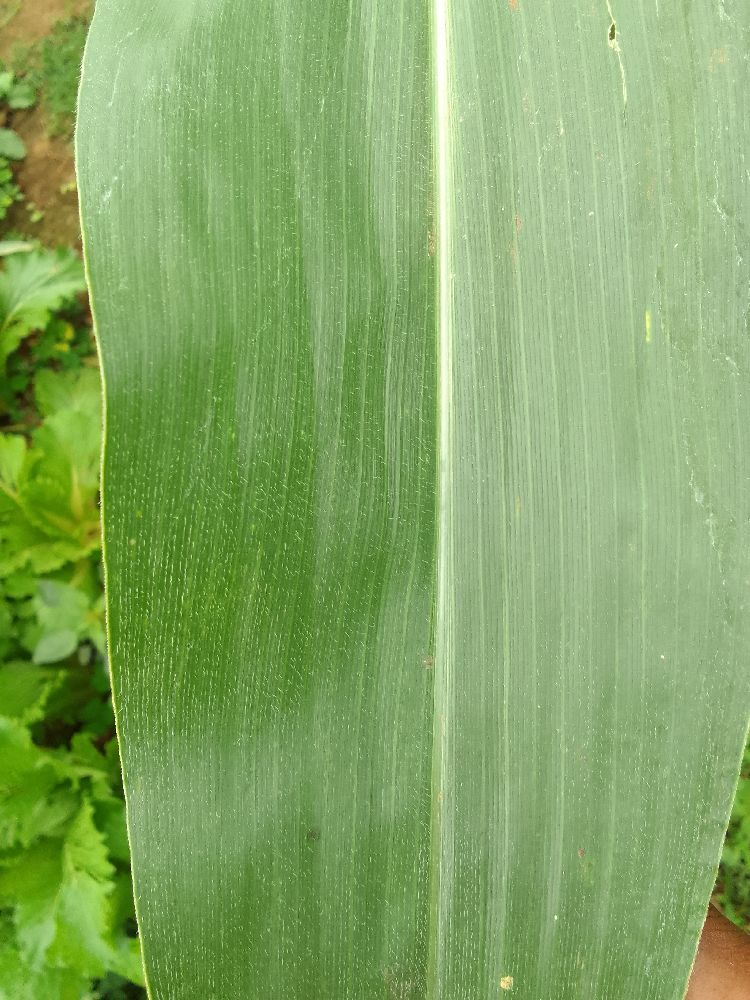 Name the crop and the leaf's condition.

maize, healthy
